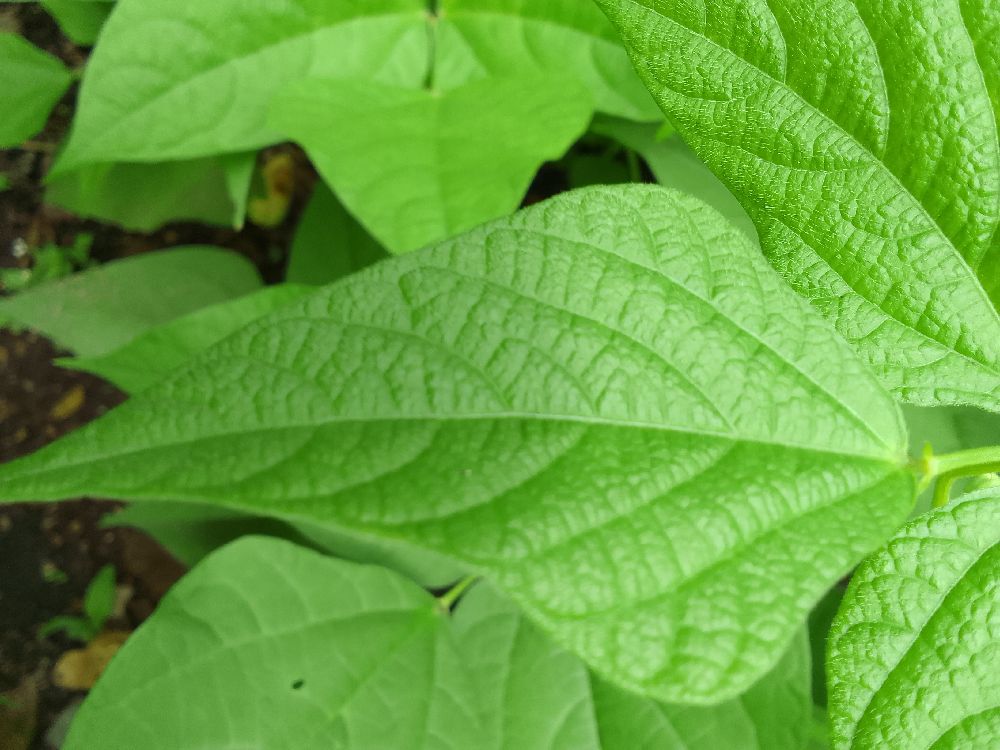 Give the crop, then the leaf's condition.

common bean, healthy
